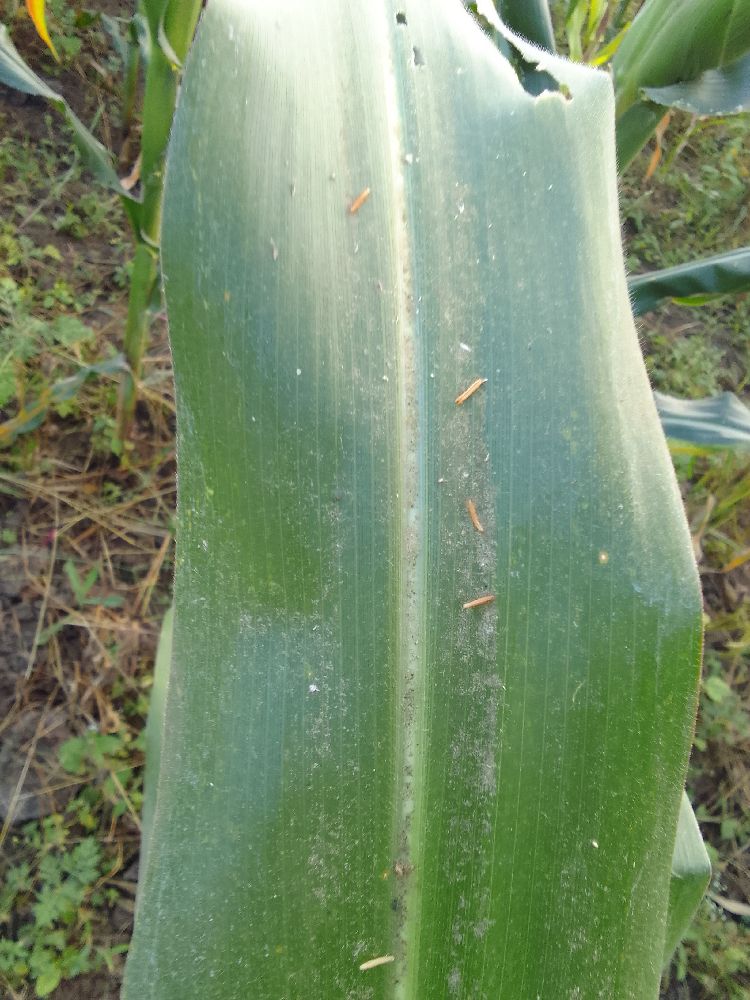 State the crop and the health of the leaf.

maize, healthy
